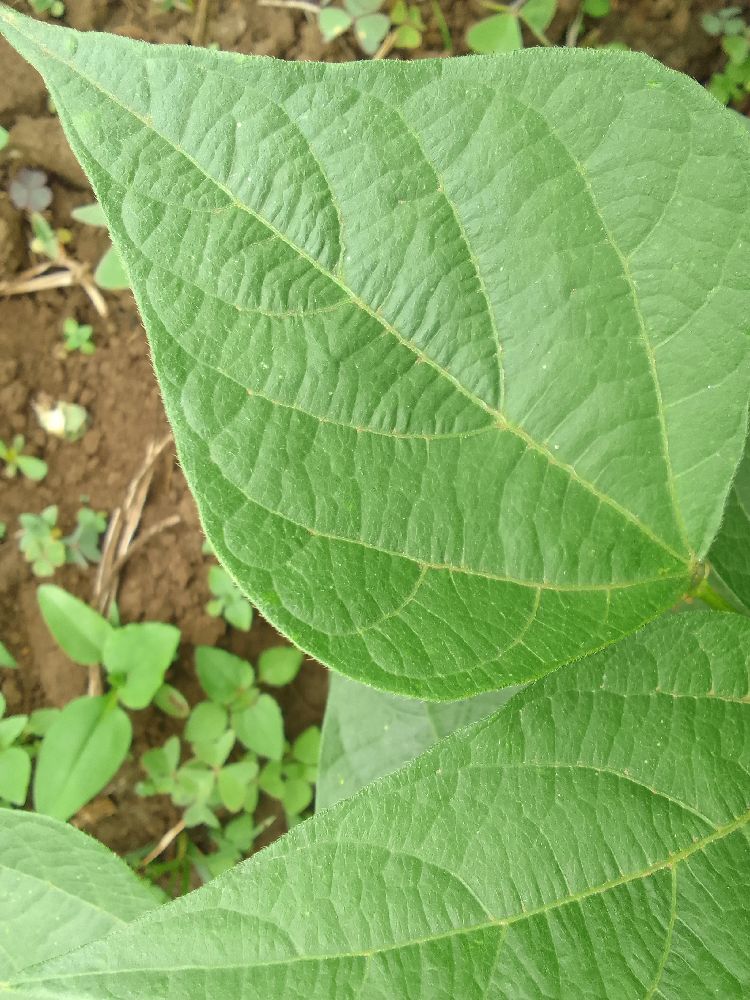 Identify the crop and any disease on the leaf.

common bean, healthy
